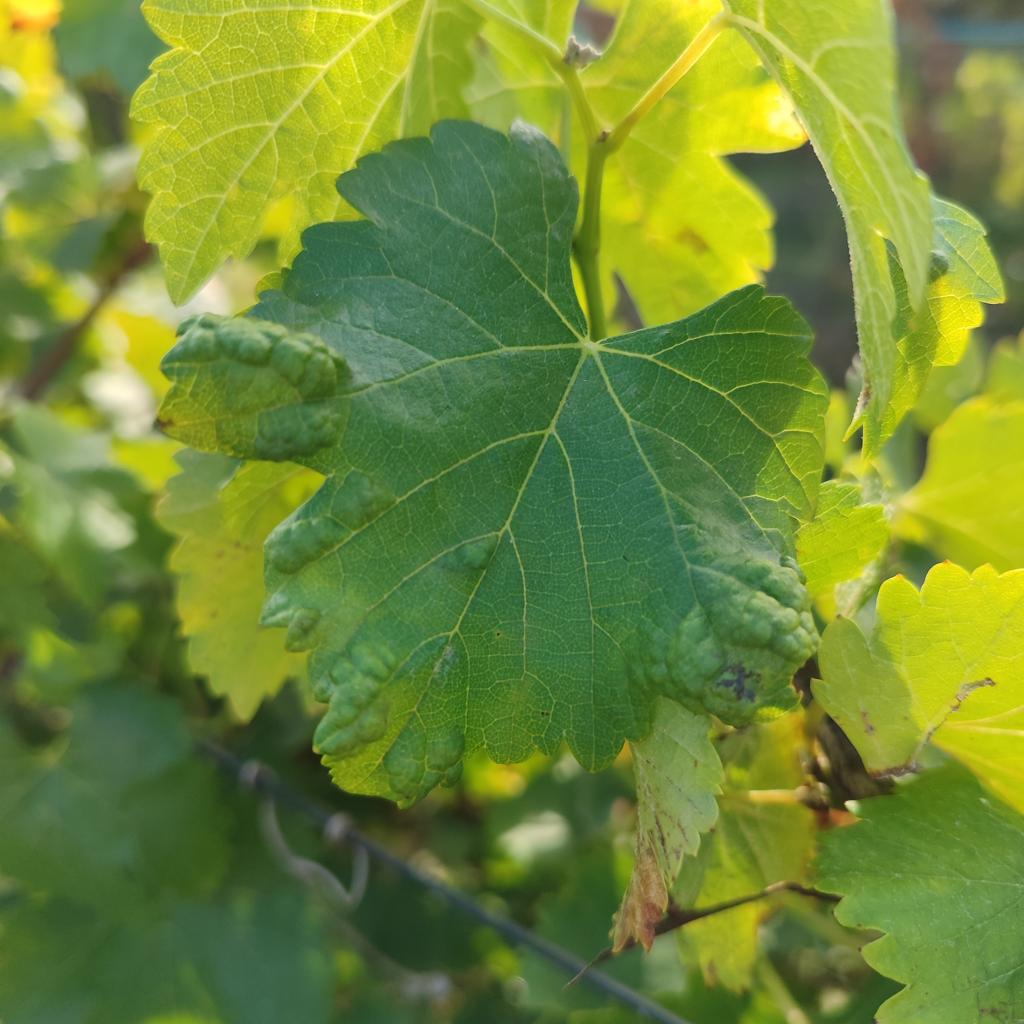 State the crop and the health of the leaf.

grapevine, erineum mite
